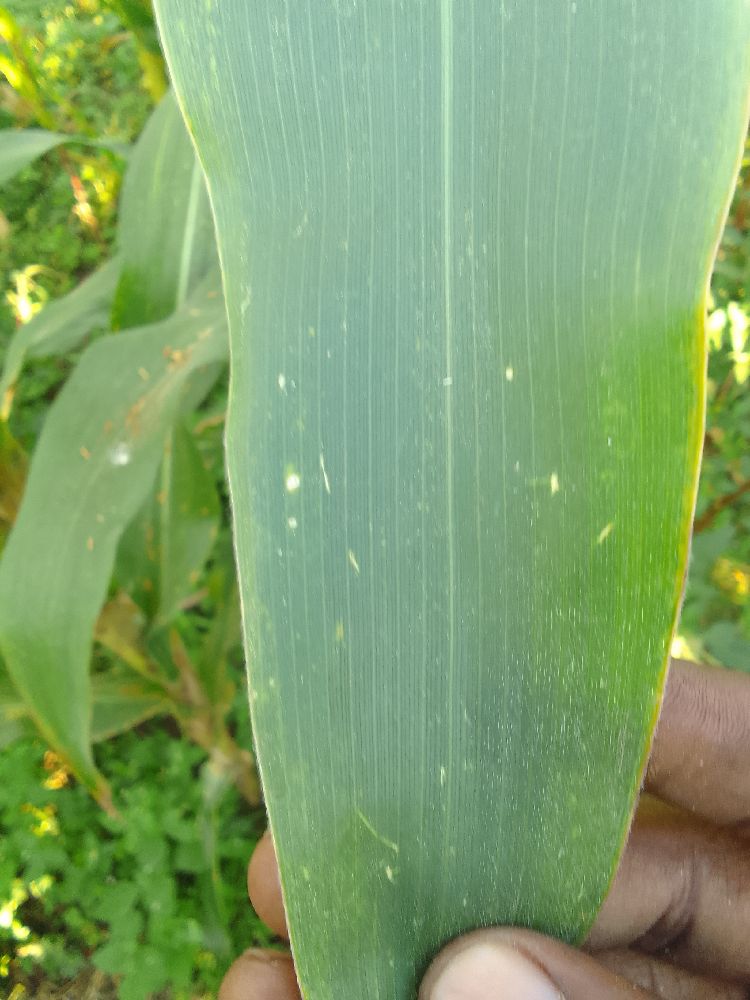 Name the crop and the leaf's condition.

maize, healthy
